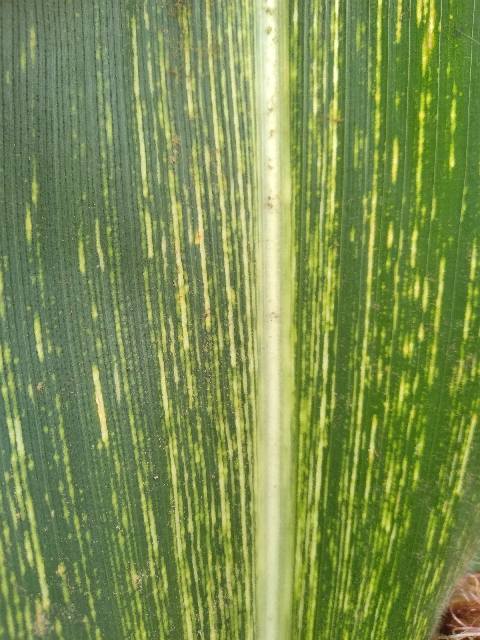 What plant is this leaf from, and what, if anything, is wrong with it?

maize, maize streak virus
